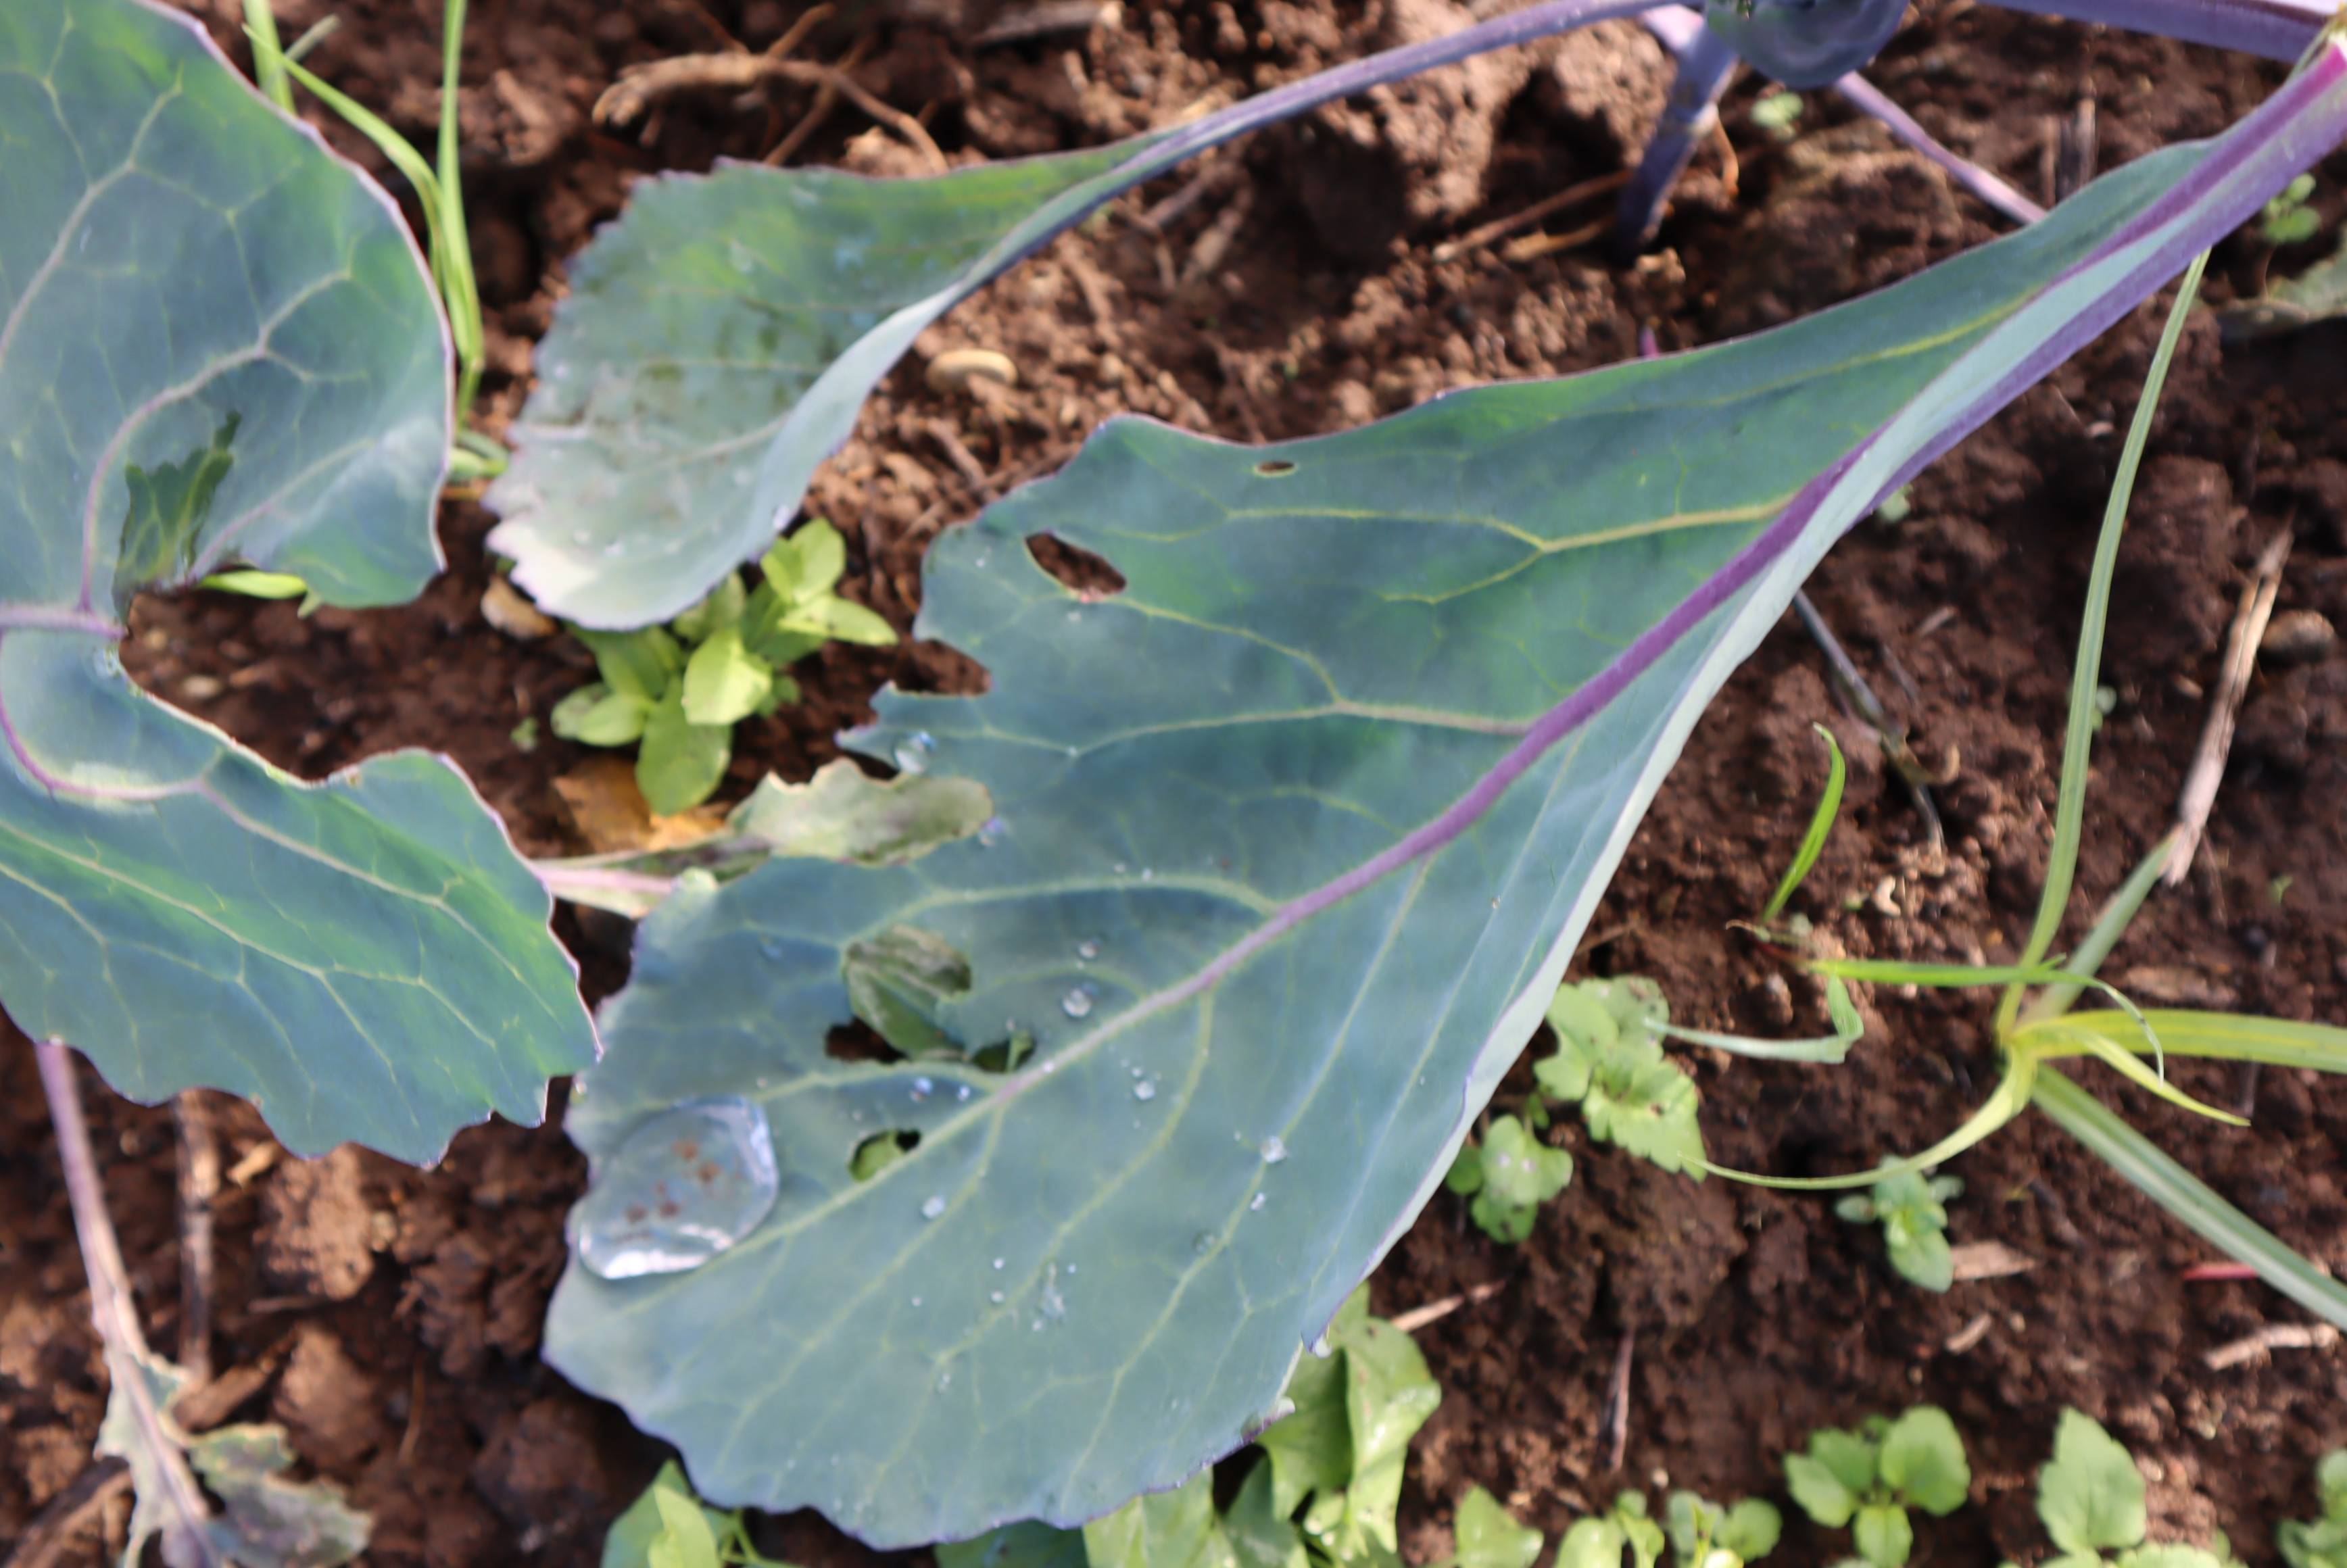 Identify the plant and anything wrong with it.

cabbage, phytophagous
